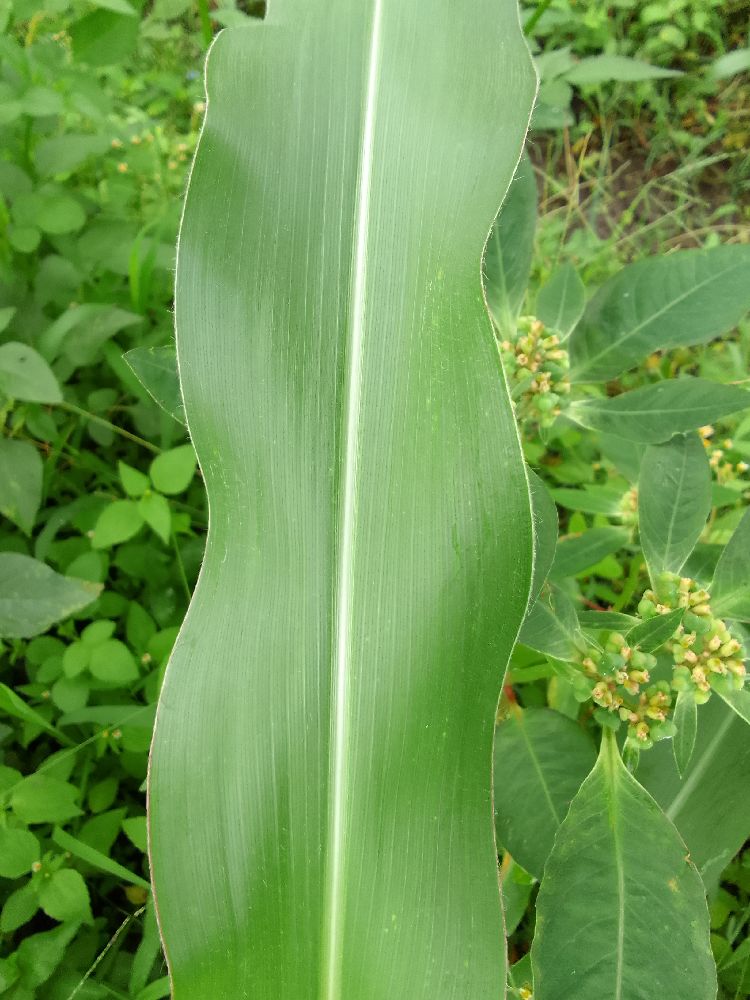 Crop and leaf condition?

maize, healthy
